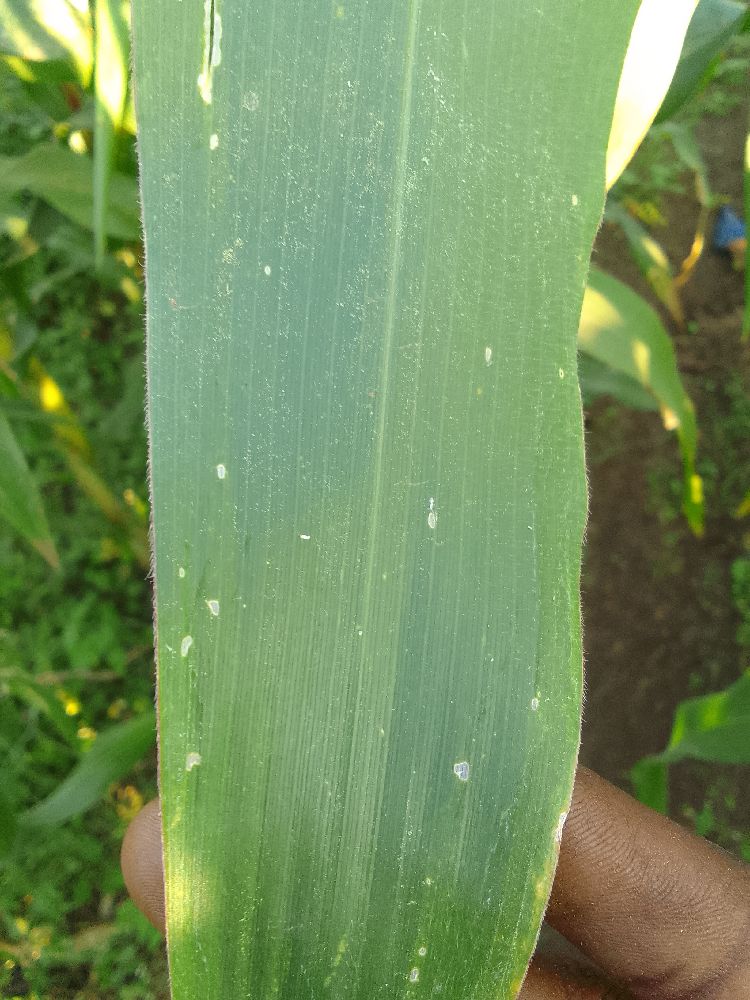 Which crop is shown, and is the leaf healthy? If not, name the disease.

maize, healthy
